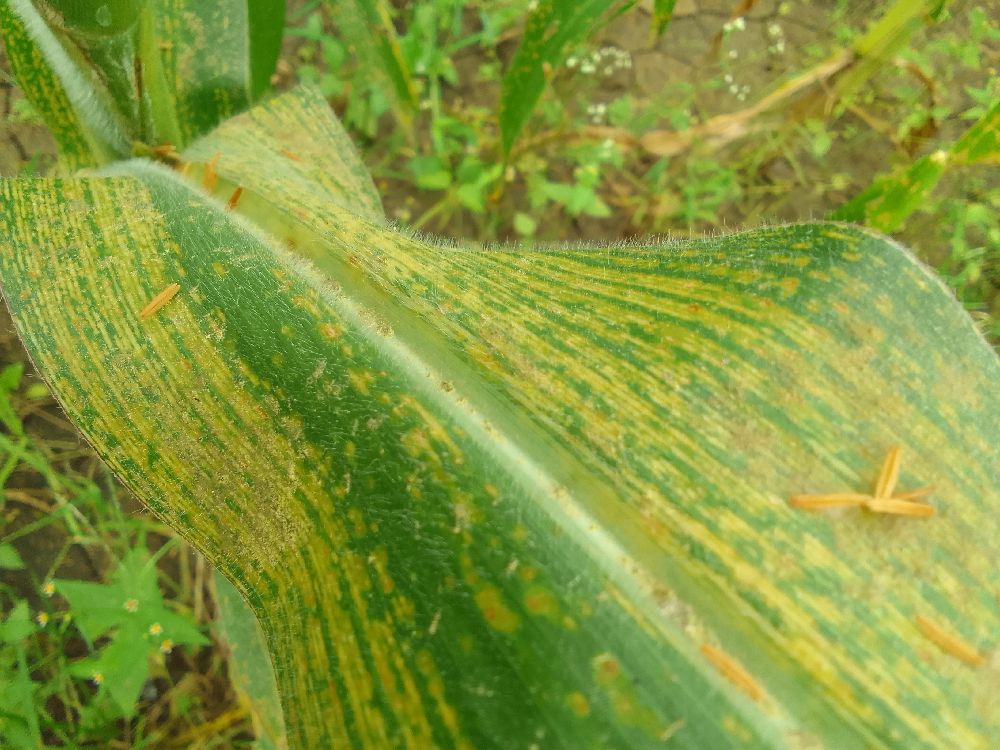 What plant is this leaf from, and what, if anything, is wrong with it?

maize, maize streak virus
